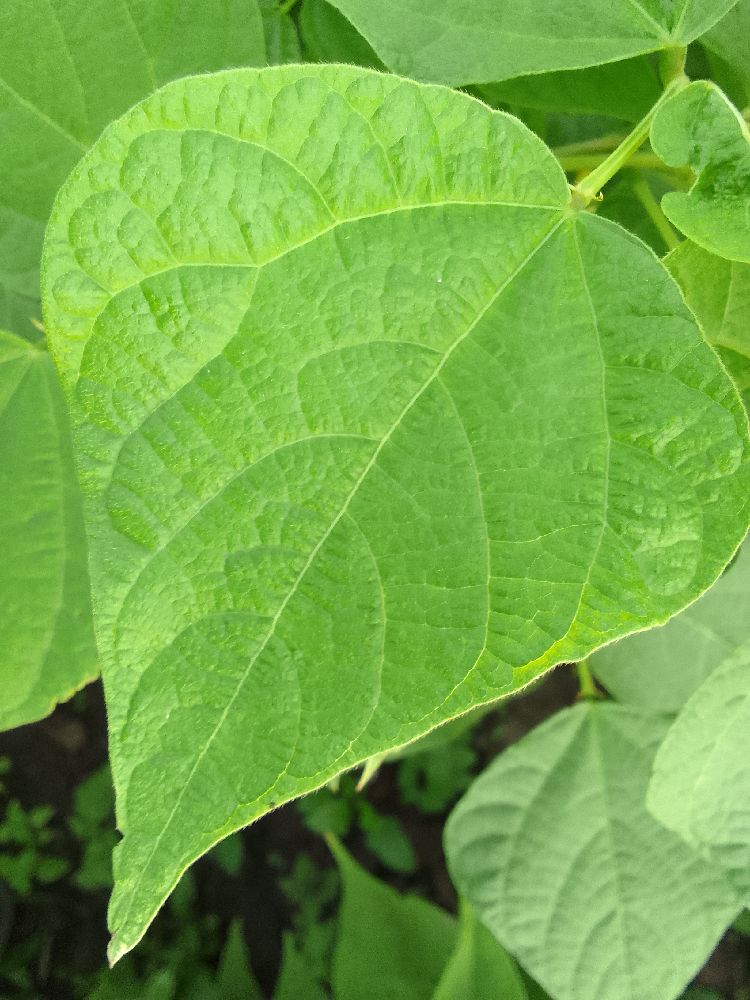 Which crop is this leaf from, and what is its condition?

common bean, healthy
